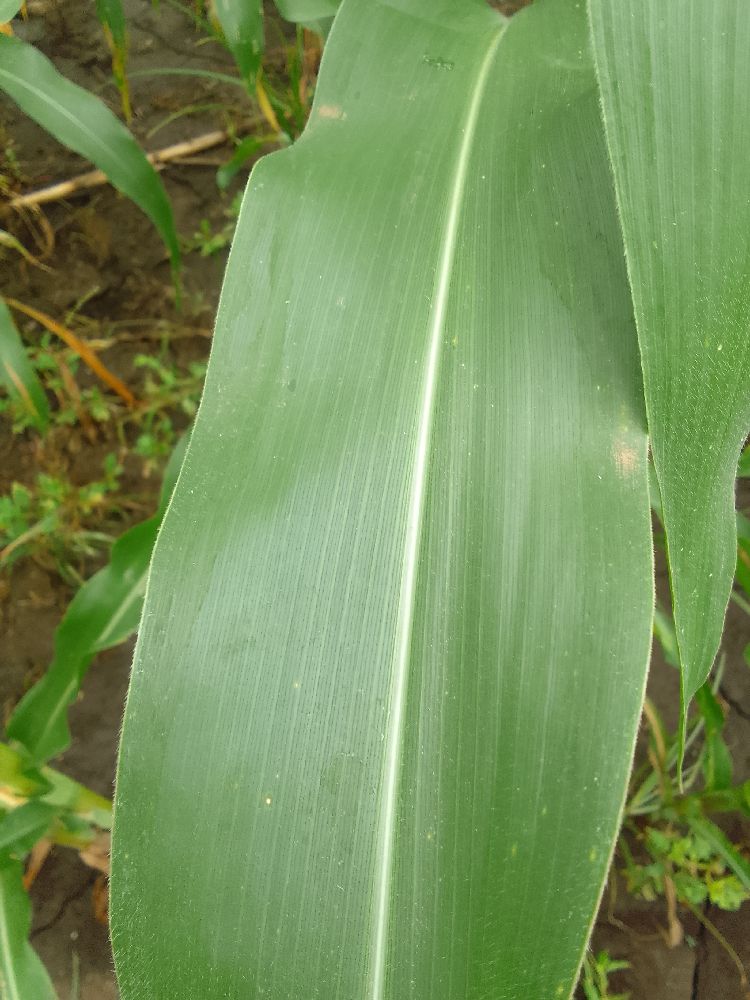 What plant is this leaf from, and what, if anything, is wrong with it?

maize, healthy
